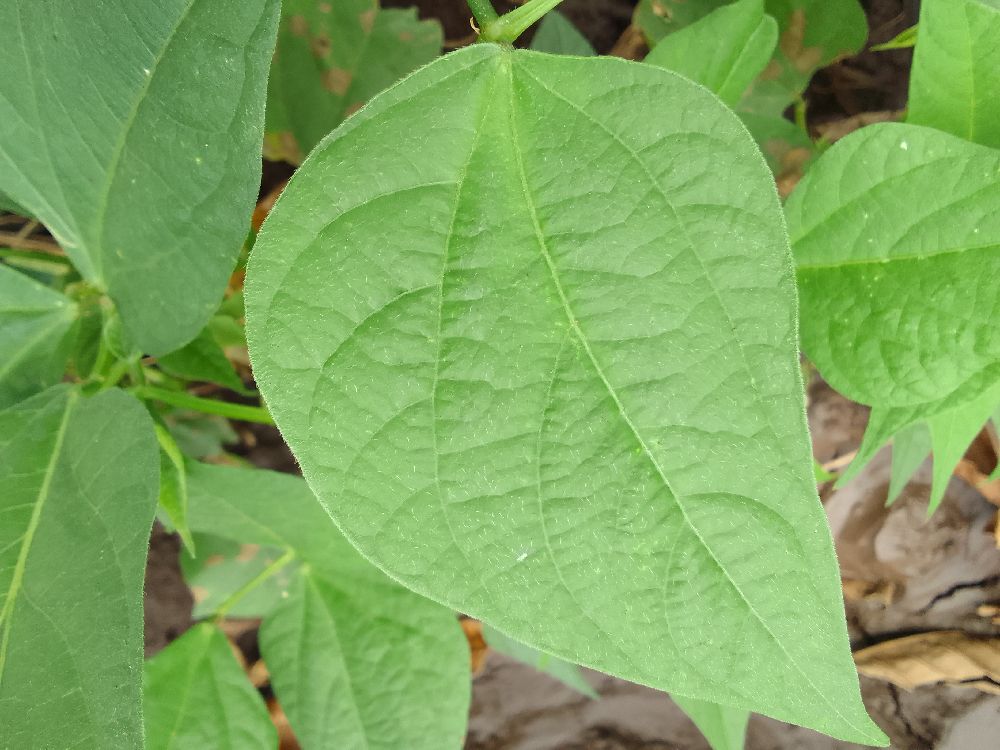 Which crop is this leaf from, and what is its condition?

common bean, healthy
